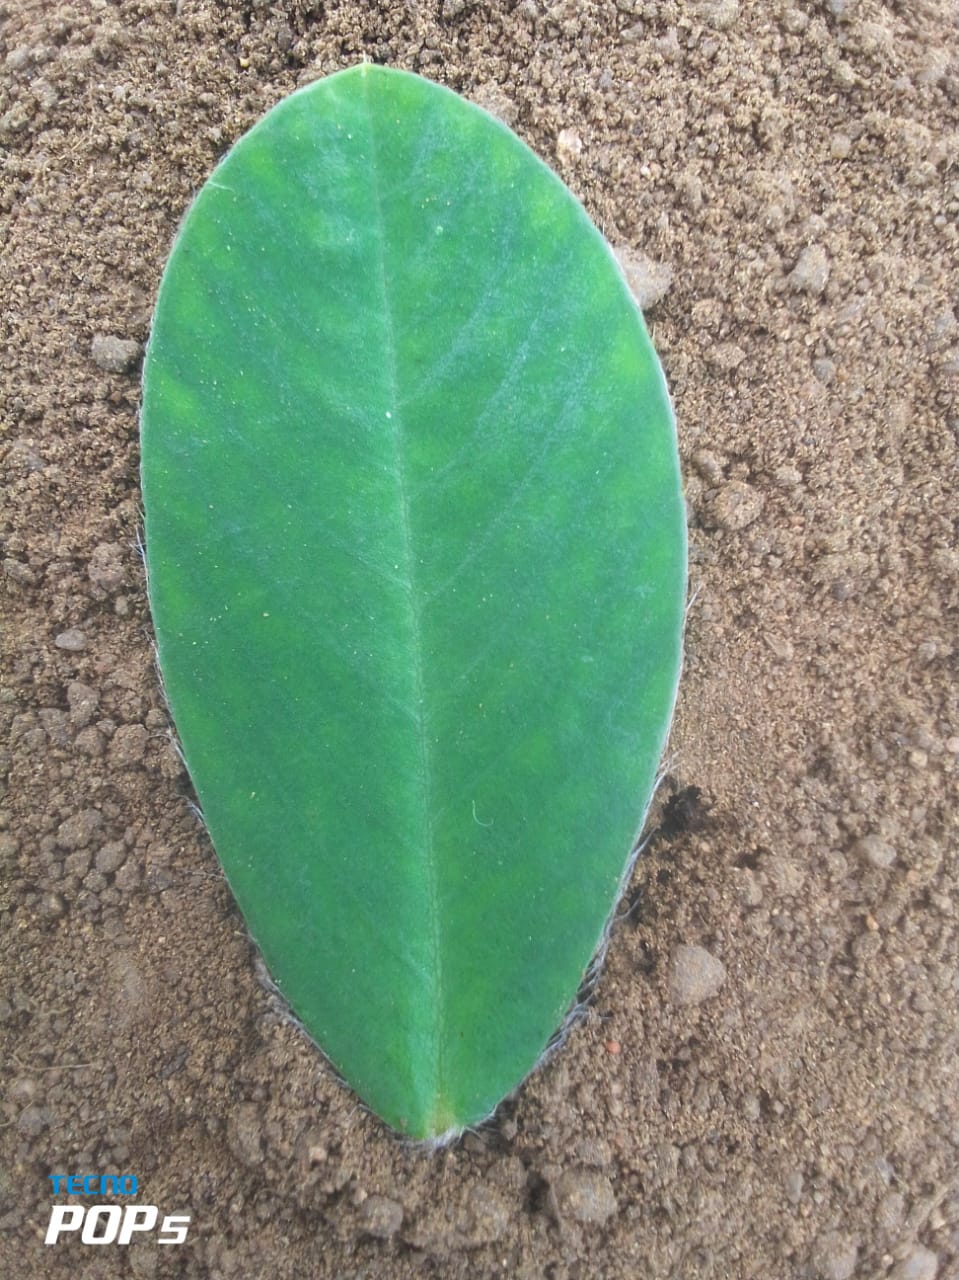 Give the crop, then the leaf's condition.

peanut, healthy leaves
